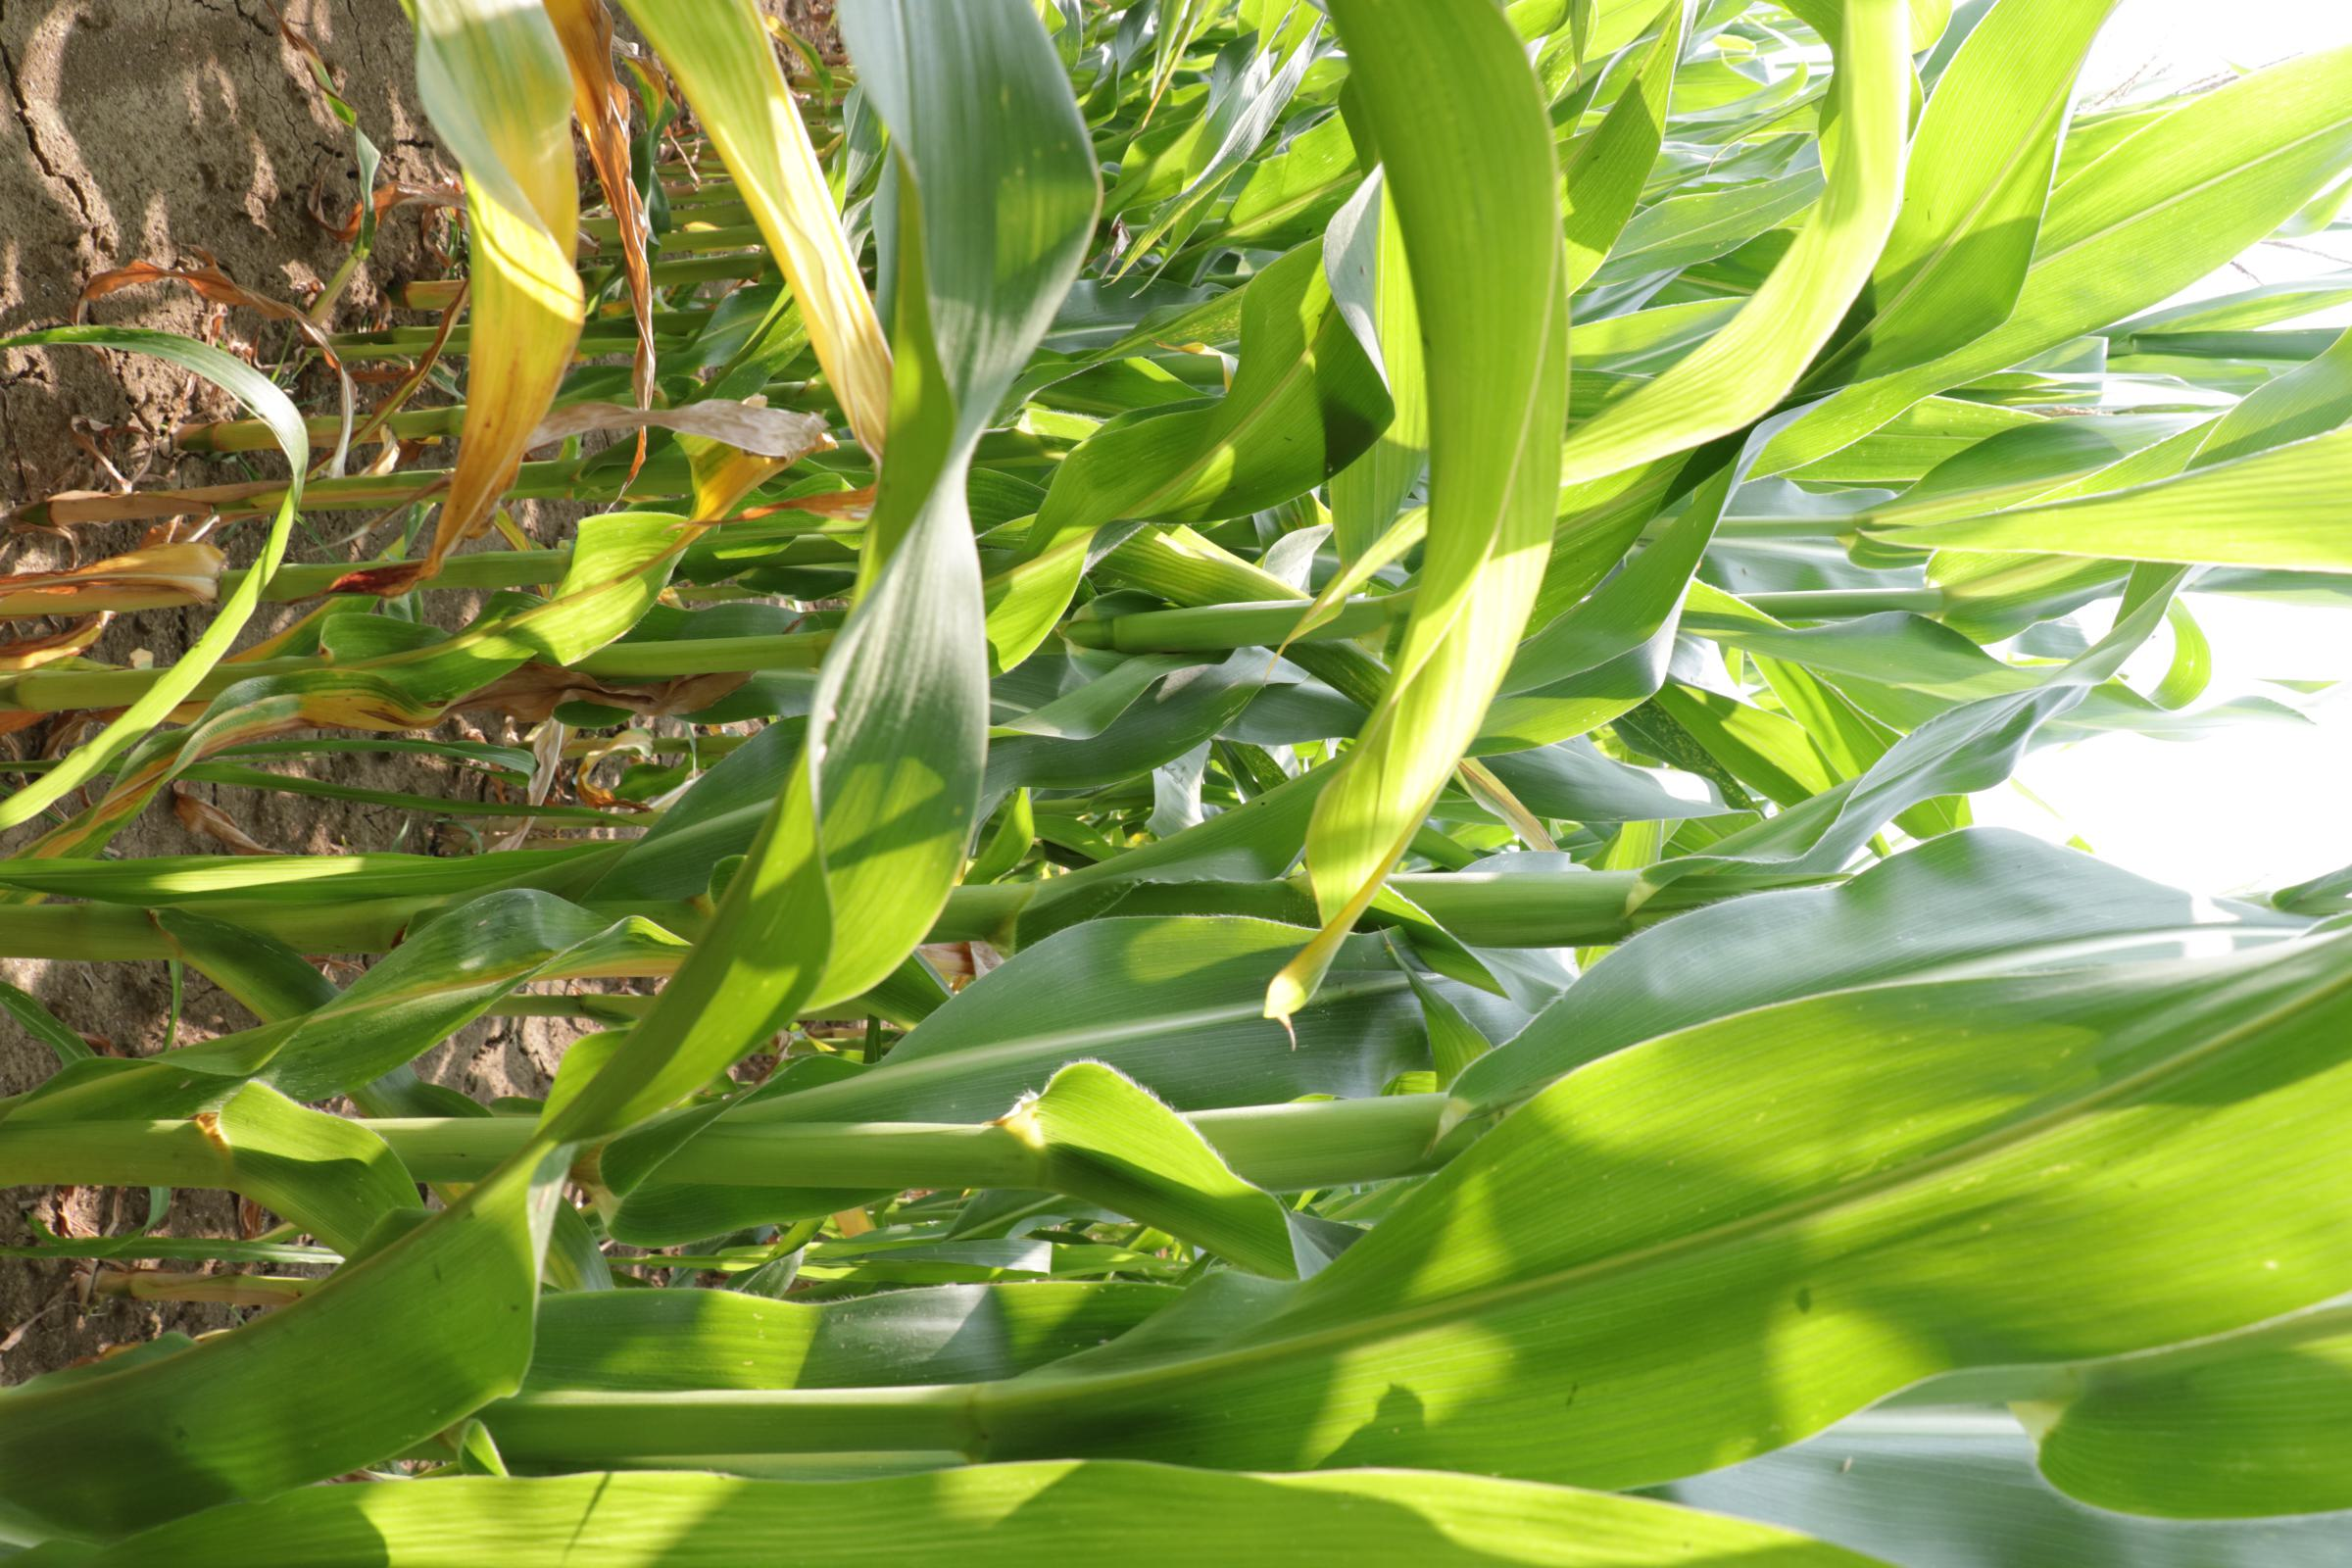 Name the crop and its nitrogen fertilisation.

maize, reduced nitrogen fertilisation
